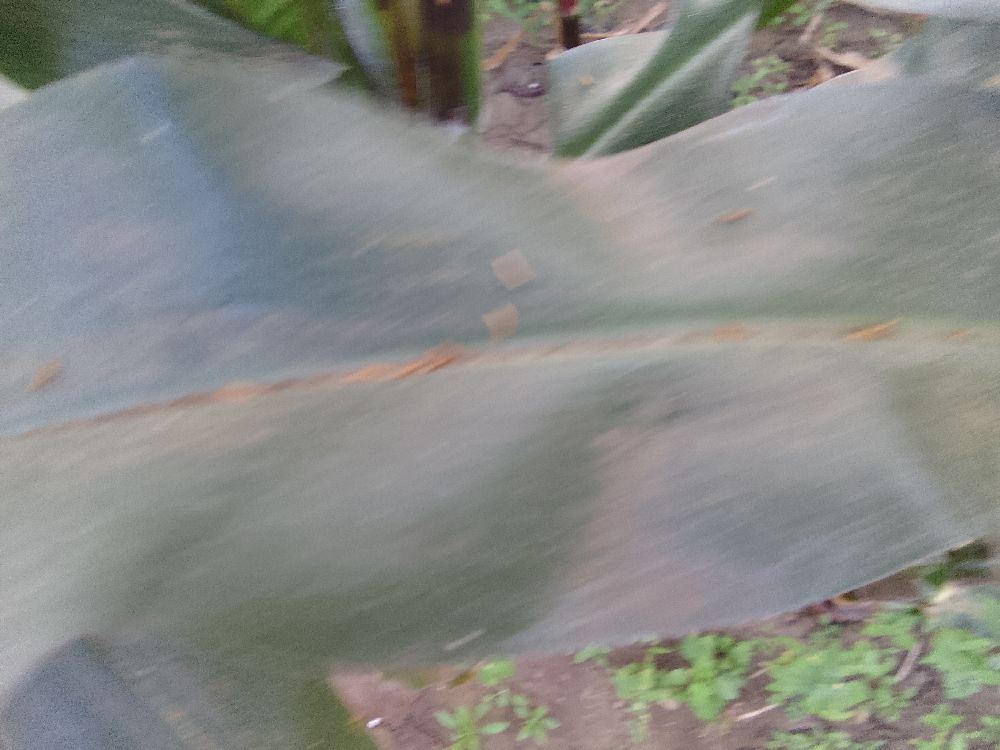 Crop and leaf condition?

maize, healthy
